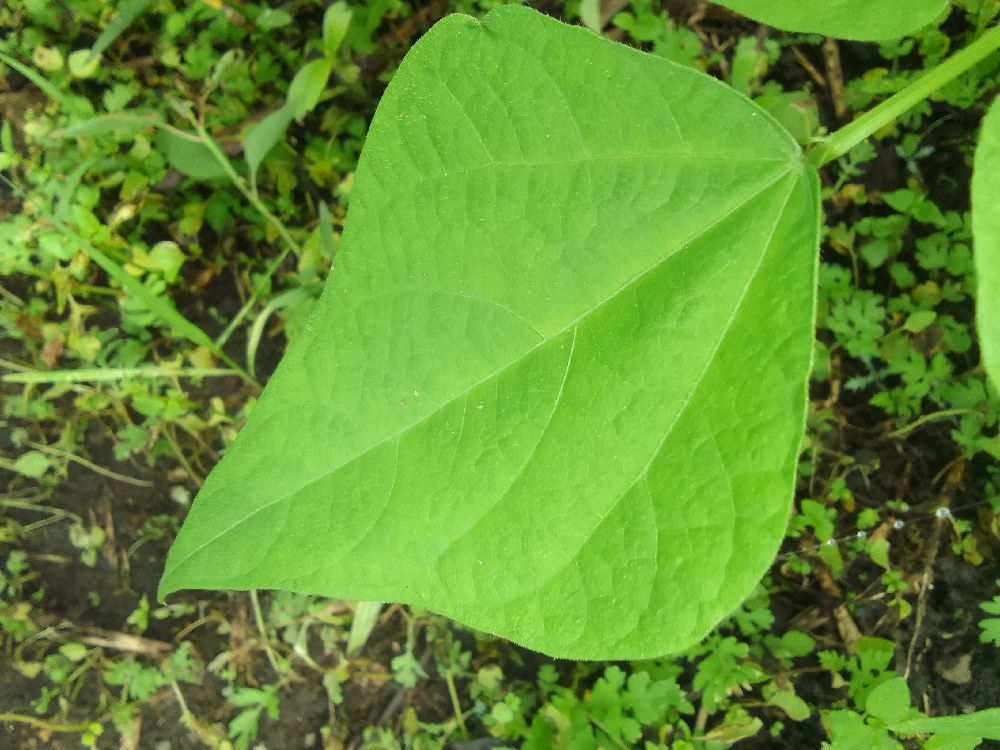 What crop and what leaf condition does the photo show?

common bean, healthy
